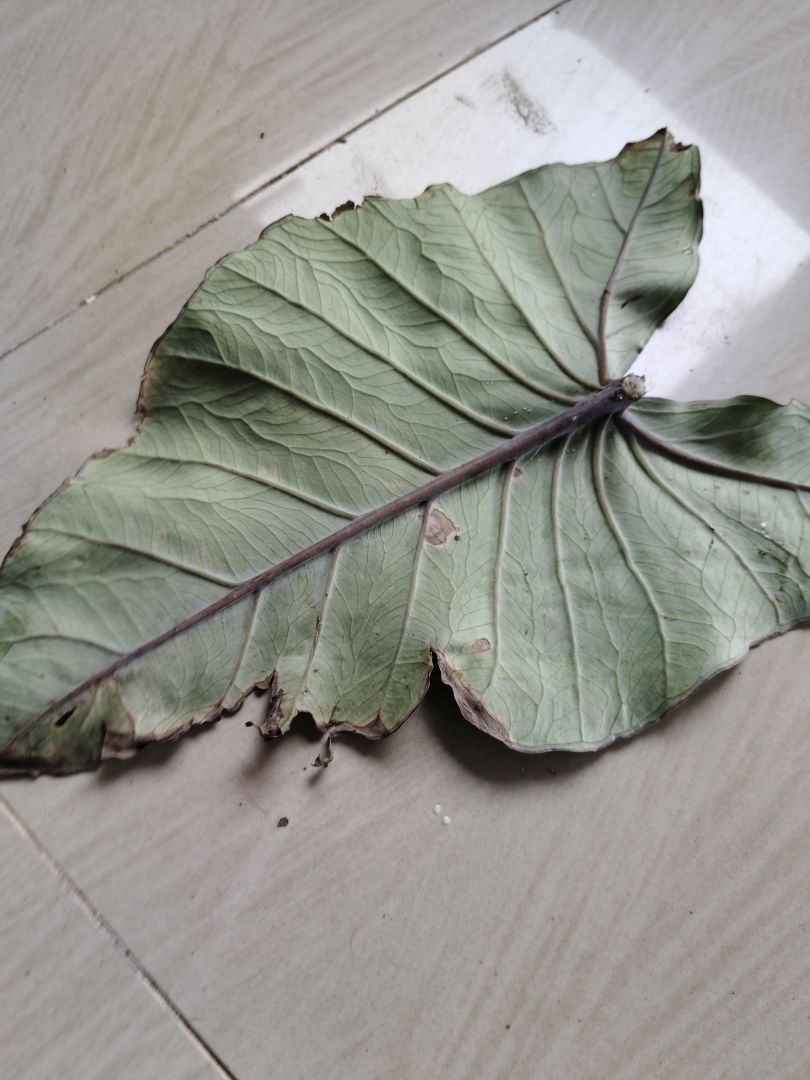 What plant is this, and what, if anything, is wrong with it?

taro, leaf blight
